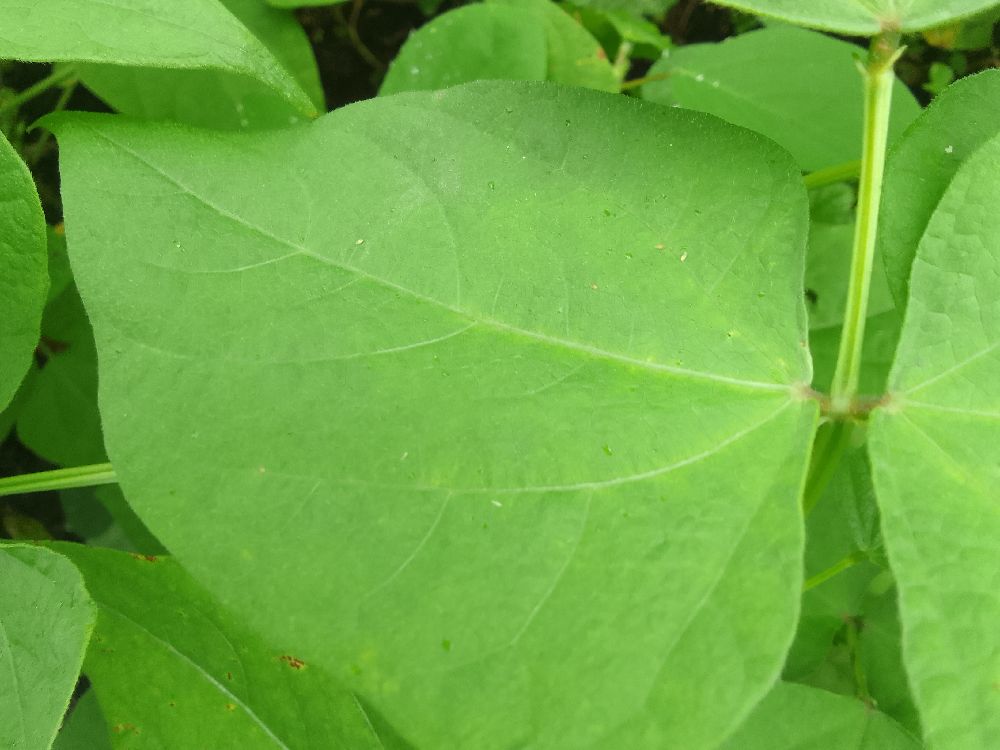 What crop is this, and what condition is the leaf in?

common bean, healthy
